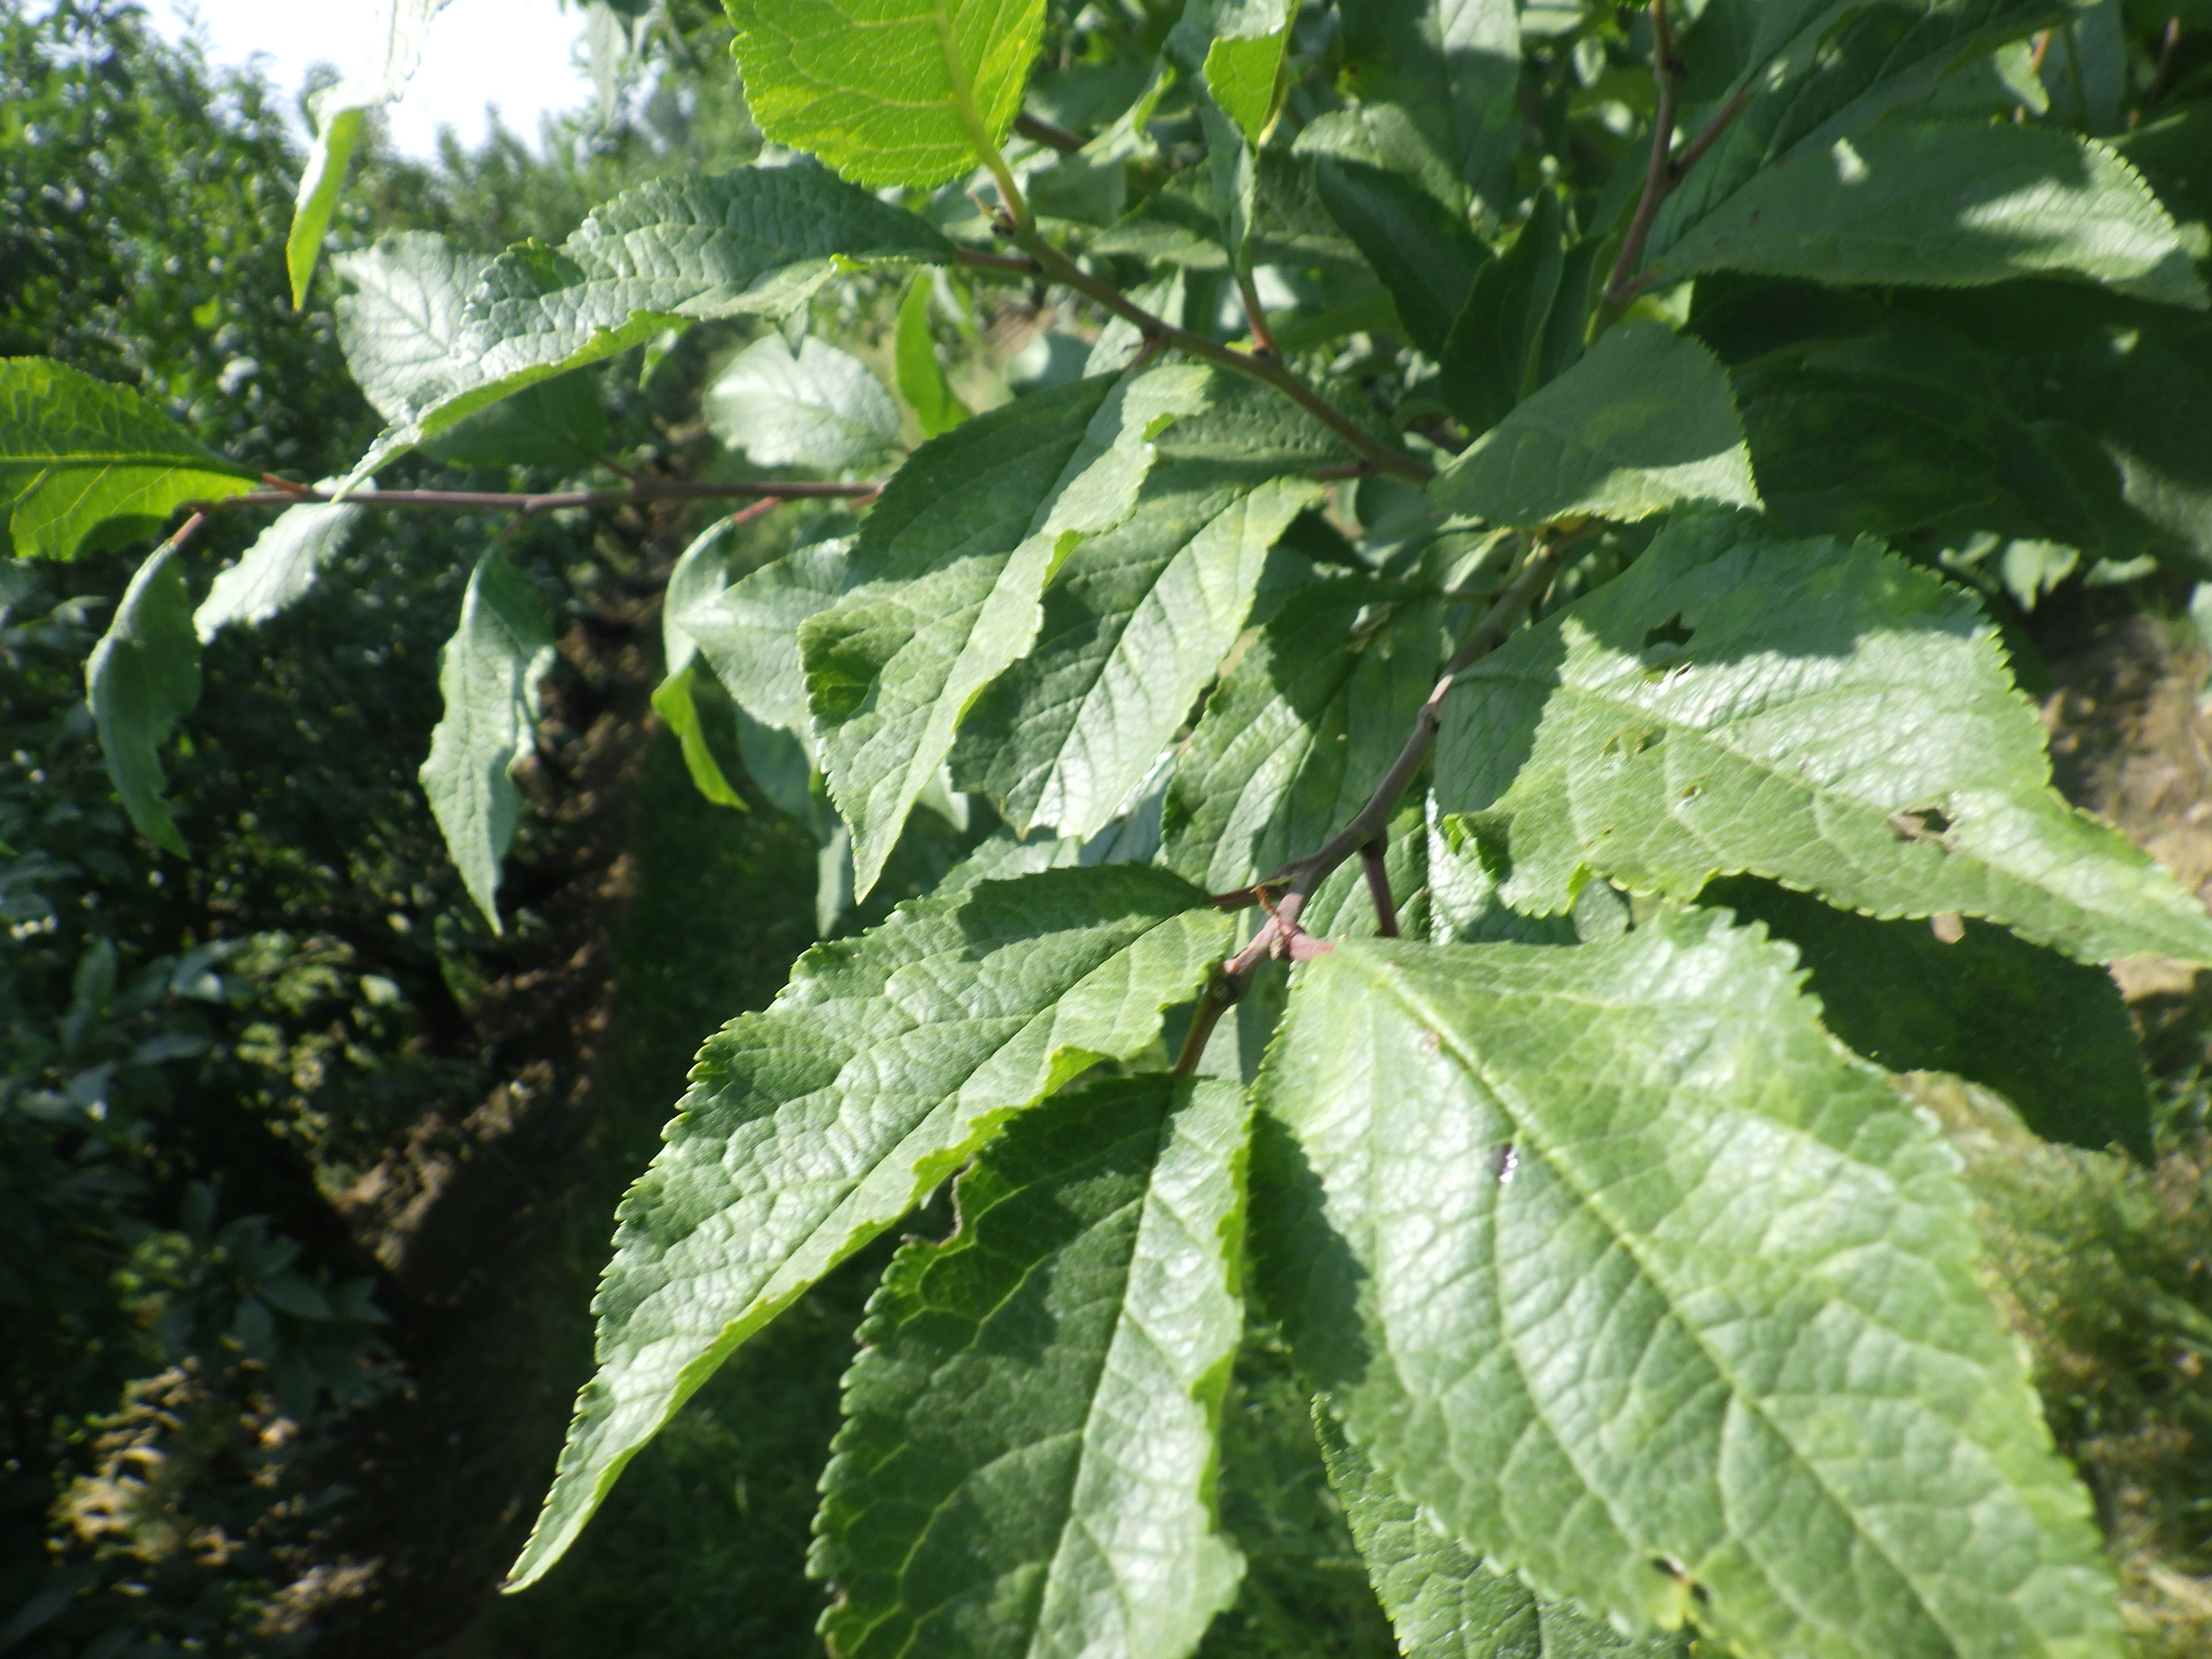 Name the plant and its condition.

plum, phytophagous
